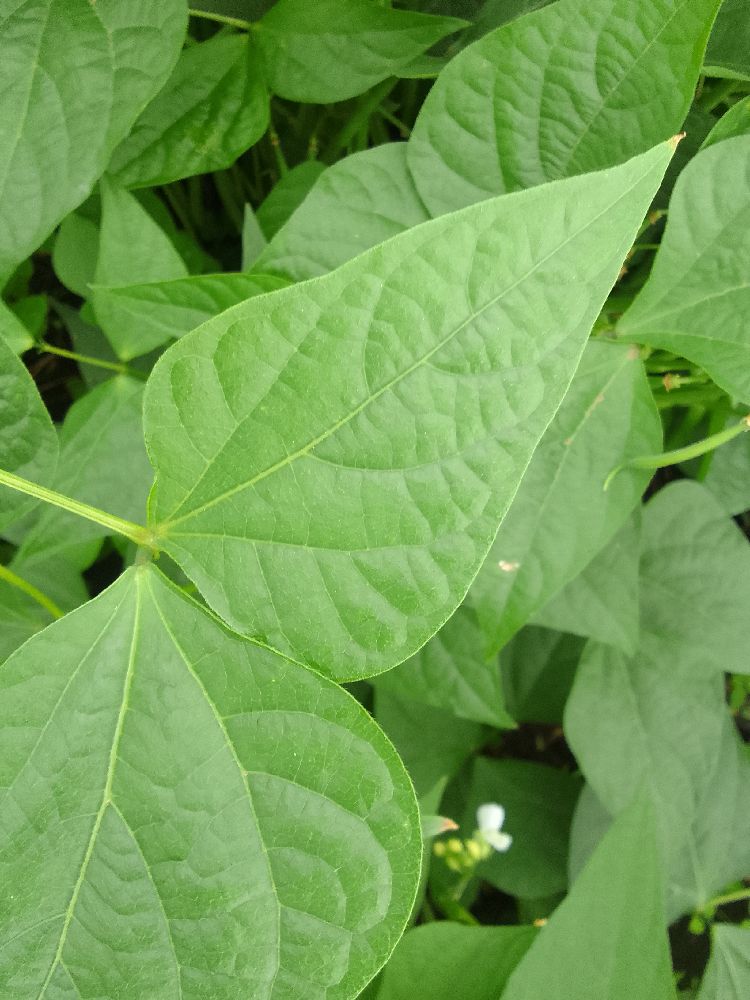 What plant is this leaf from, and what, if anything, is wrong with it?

common bean, healthy
